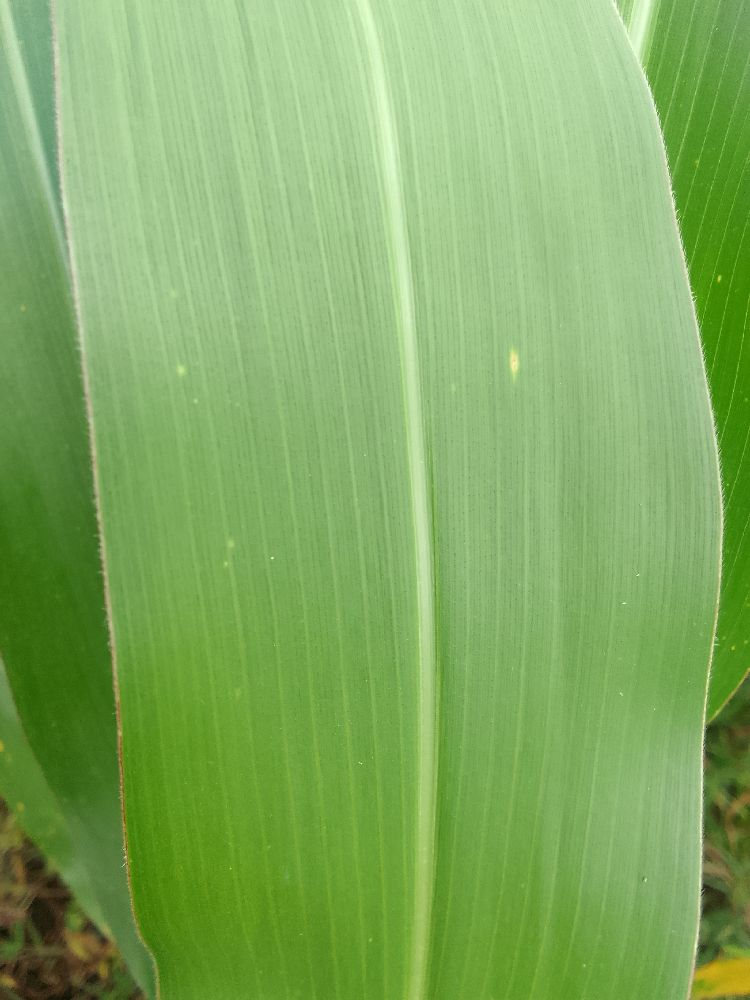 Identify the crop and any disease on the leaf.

maize, healthy
